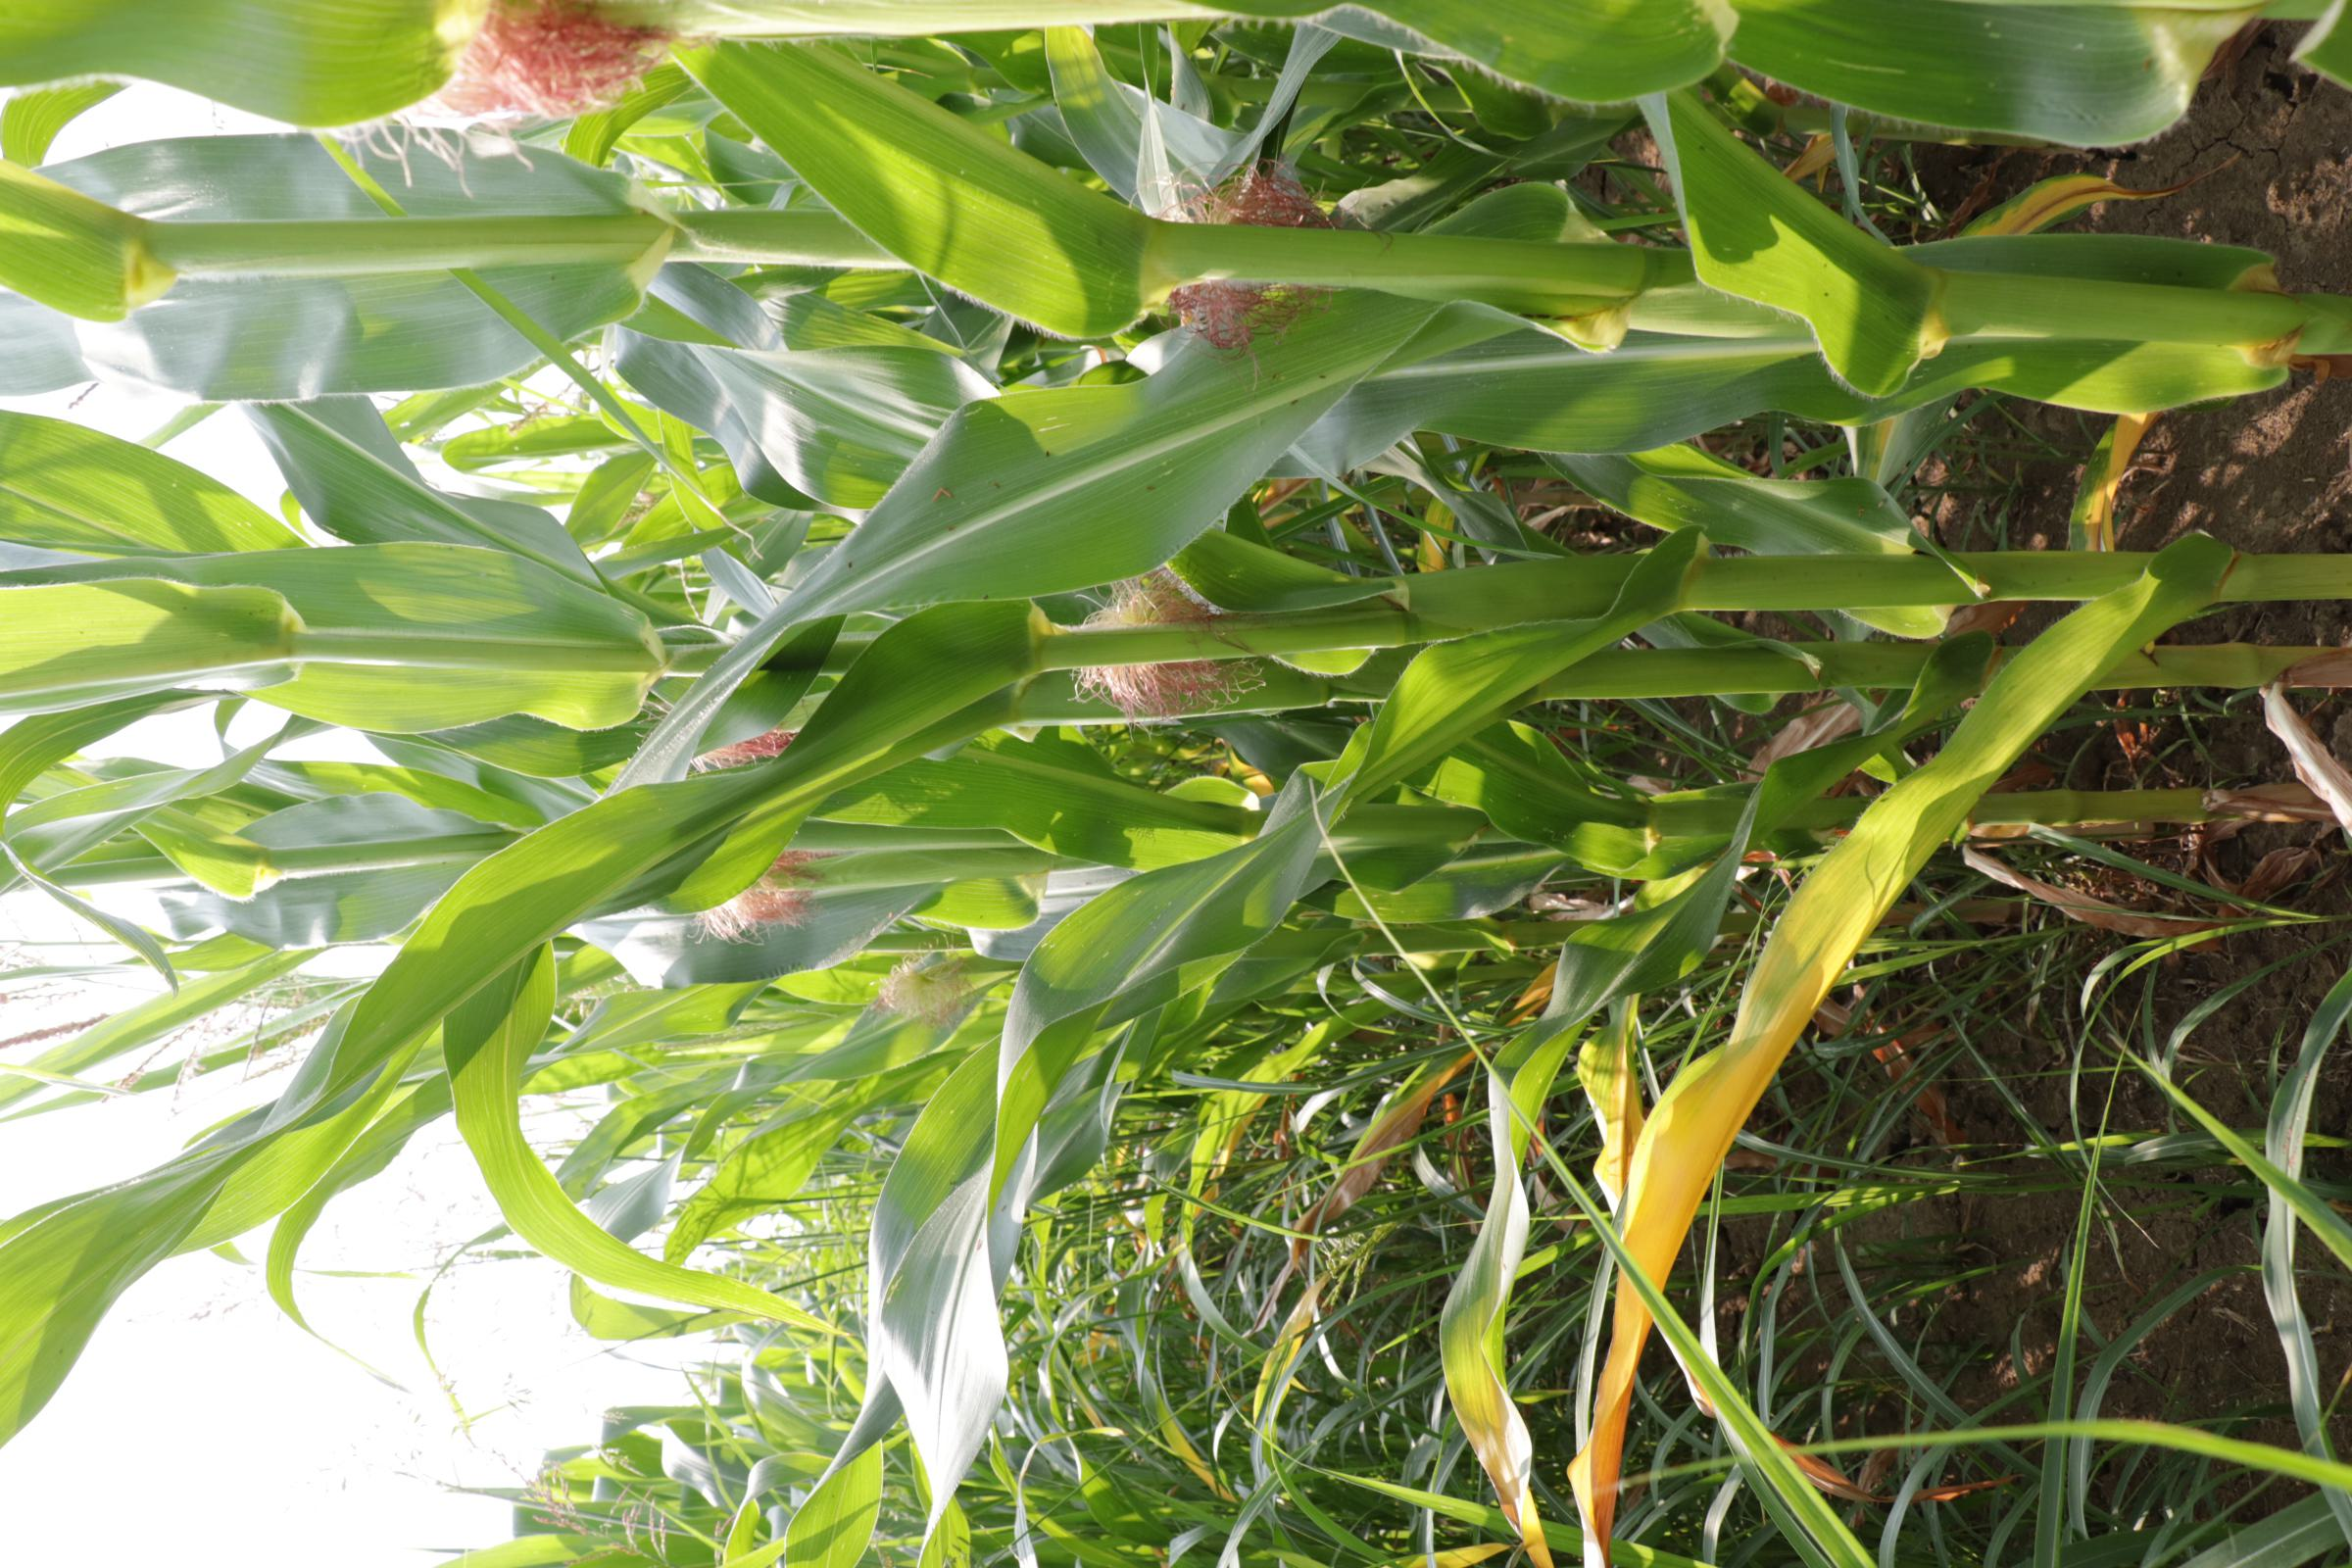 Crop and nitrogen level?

maize, full nitrogen fertilisation
